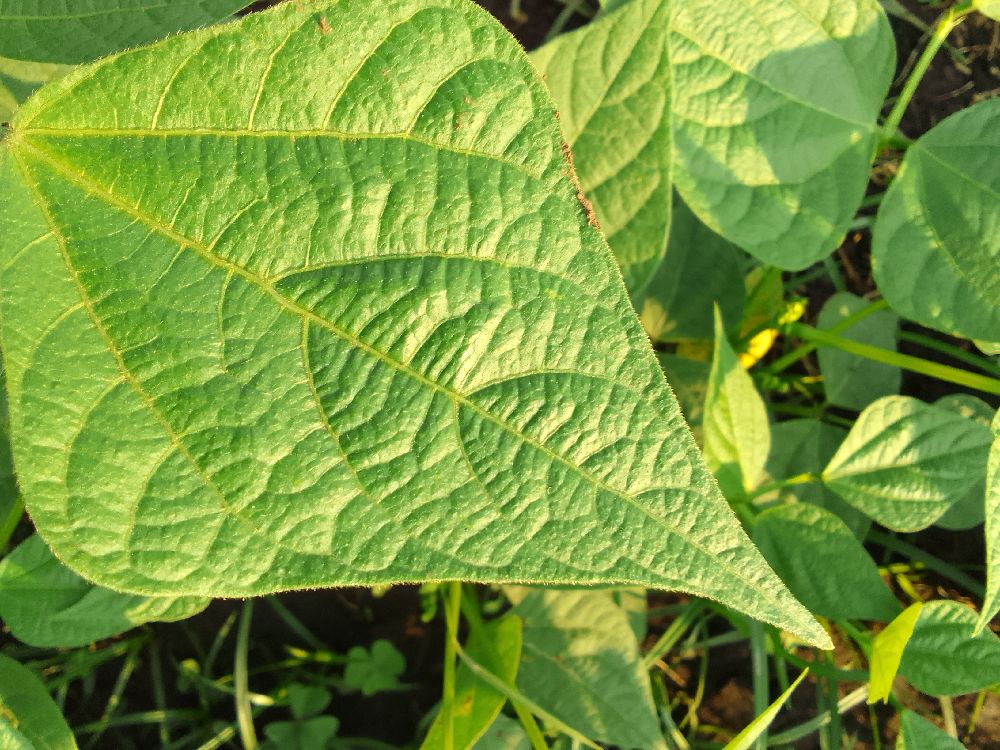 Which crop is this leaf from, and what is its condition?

common bean, healthy
